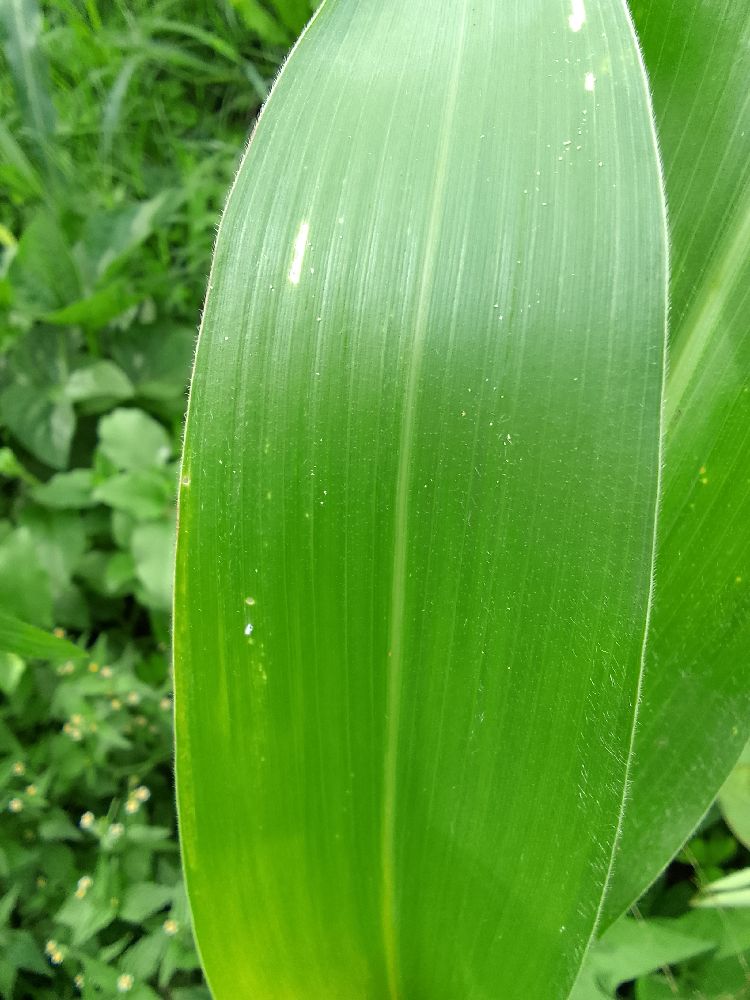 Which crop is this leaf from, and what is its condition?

maize, healthy
